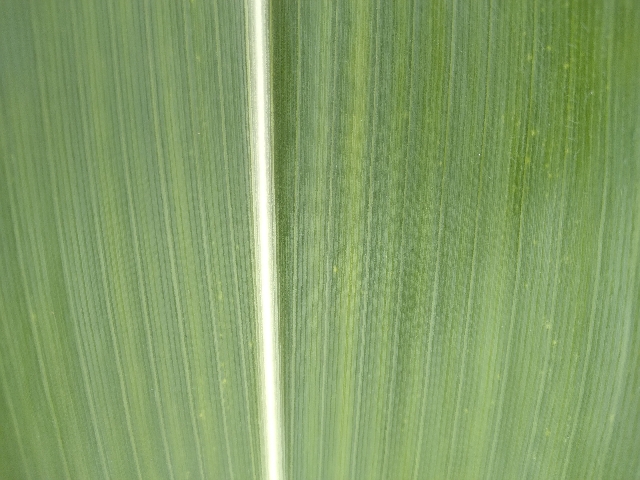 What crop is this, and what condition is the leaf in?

maize, healthy
